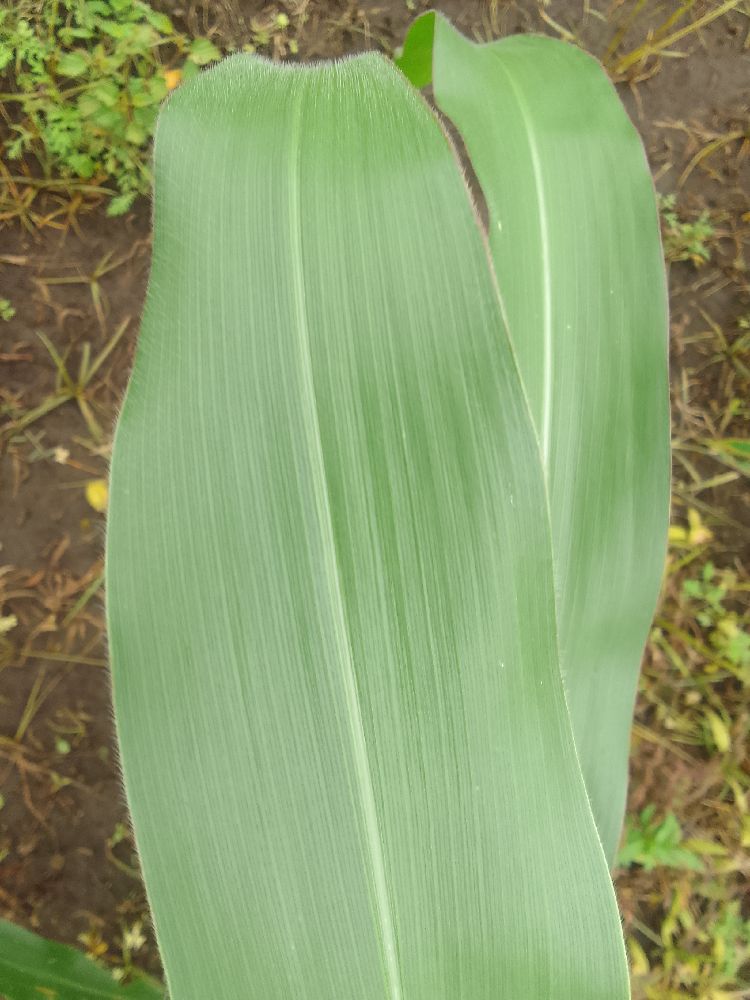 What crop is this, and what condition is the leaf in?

maize, healthy
